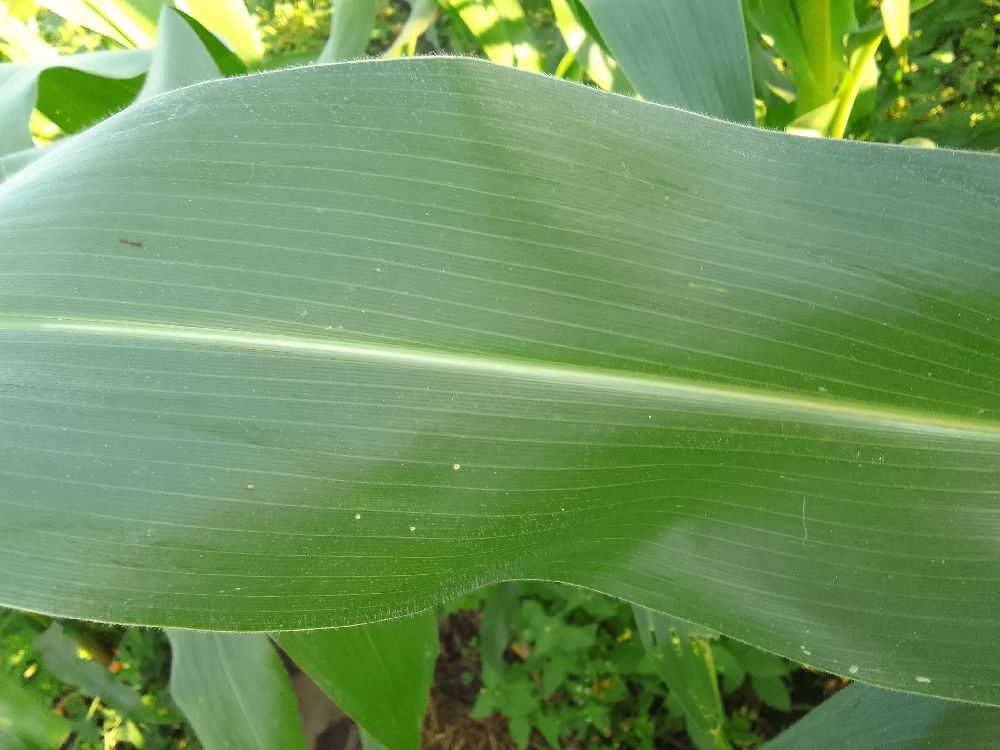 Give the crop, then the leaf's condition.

maize, healthy
